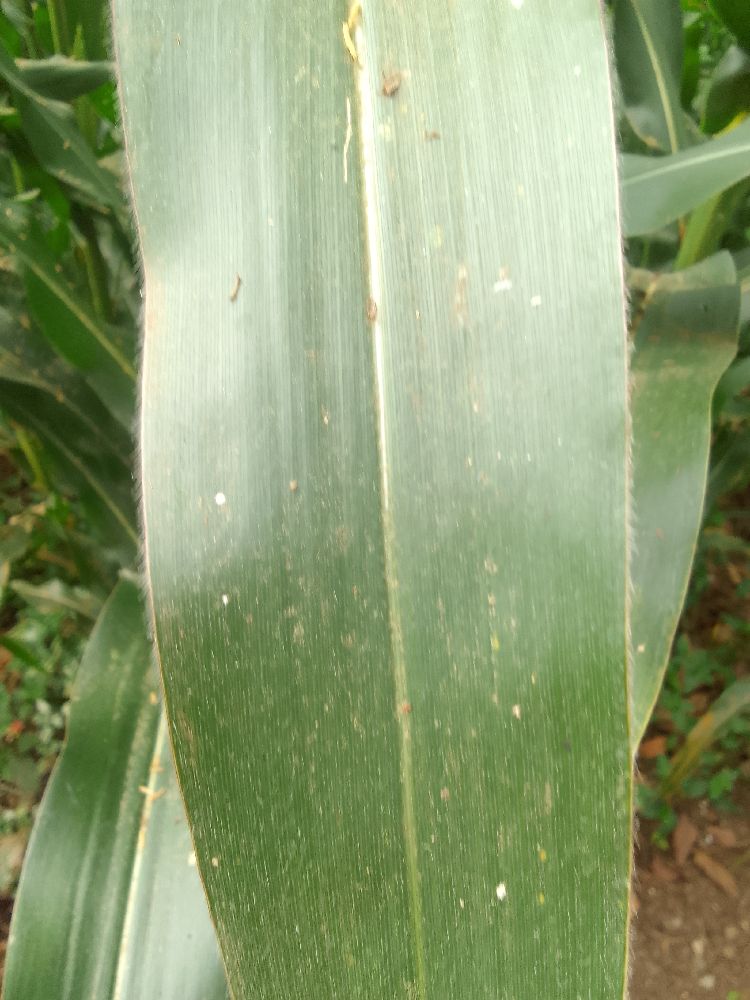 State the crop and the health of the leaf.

maize, healthy
